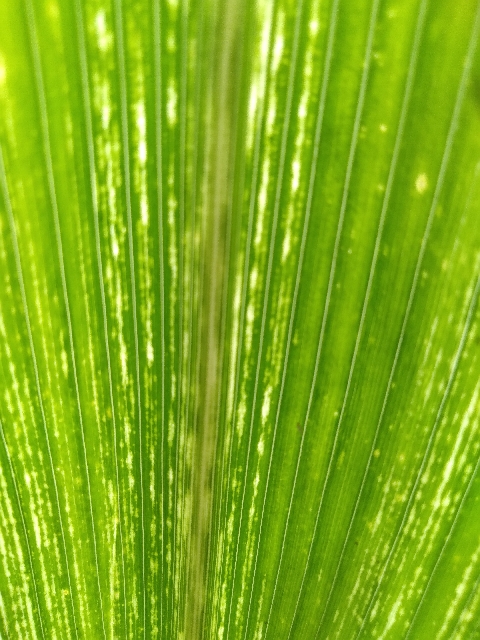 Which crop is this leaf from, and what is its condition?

maize, maize streak virus
